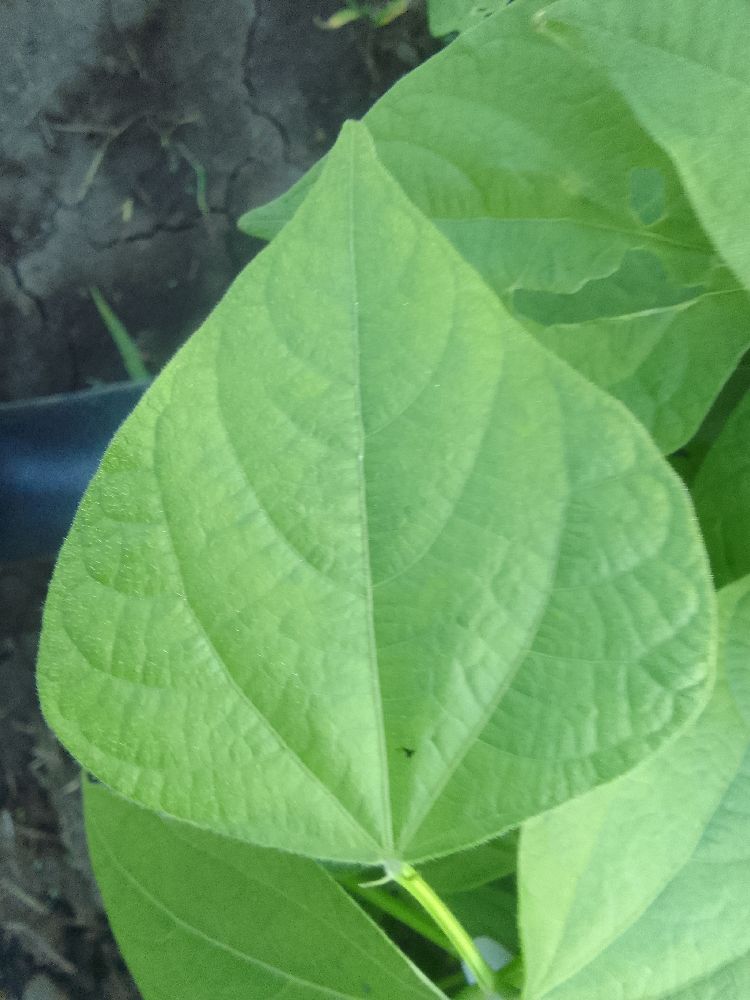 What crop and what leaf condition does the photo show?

common bean, healthy
